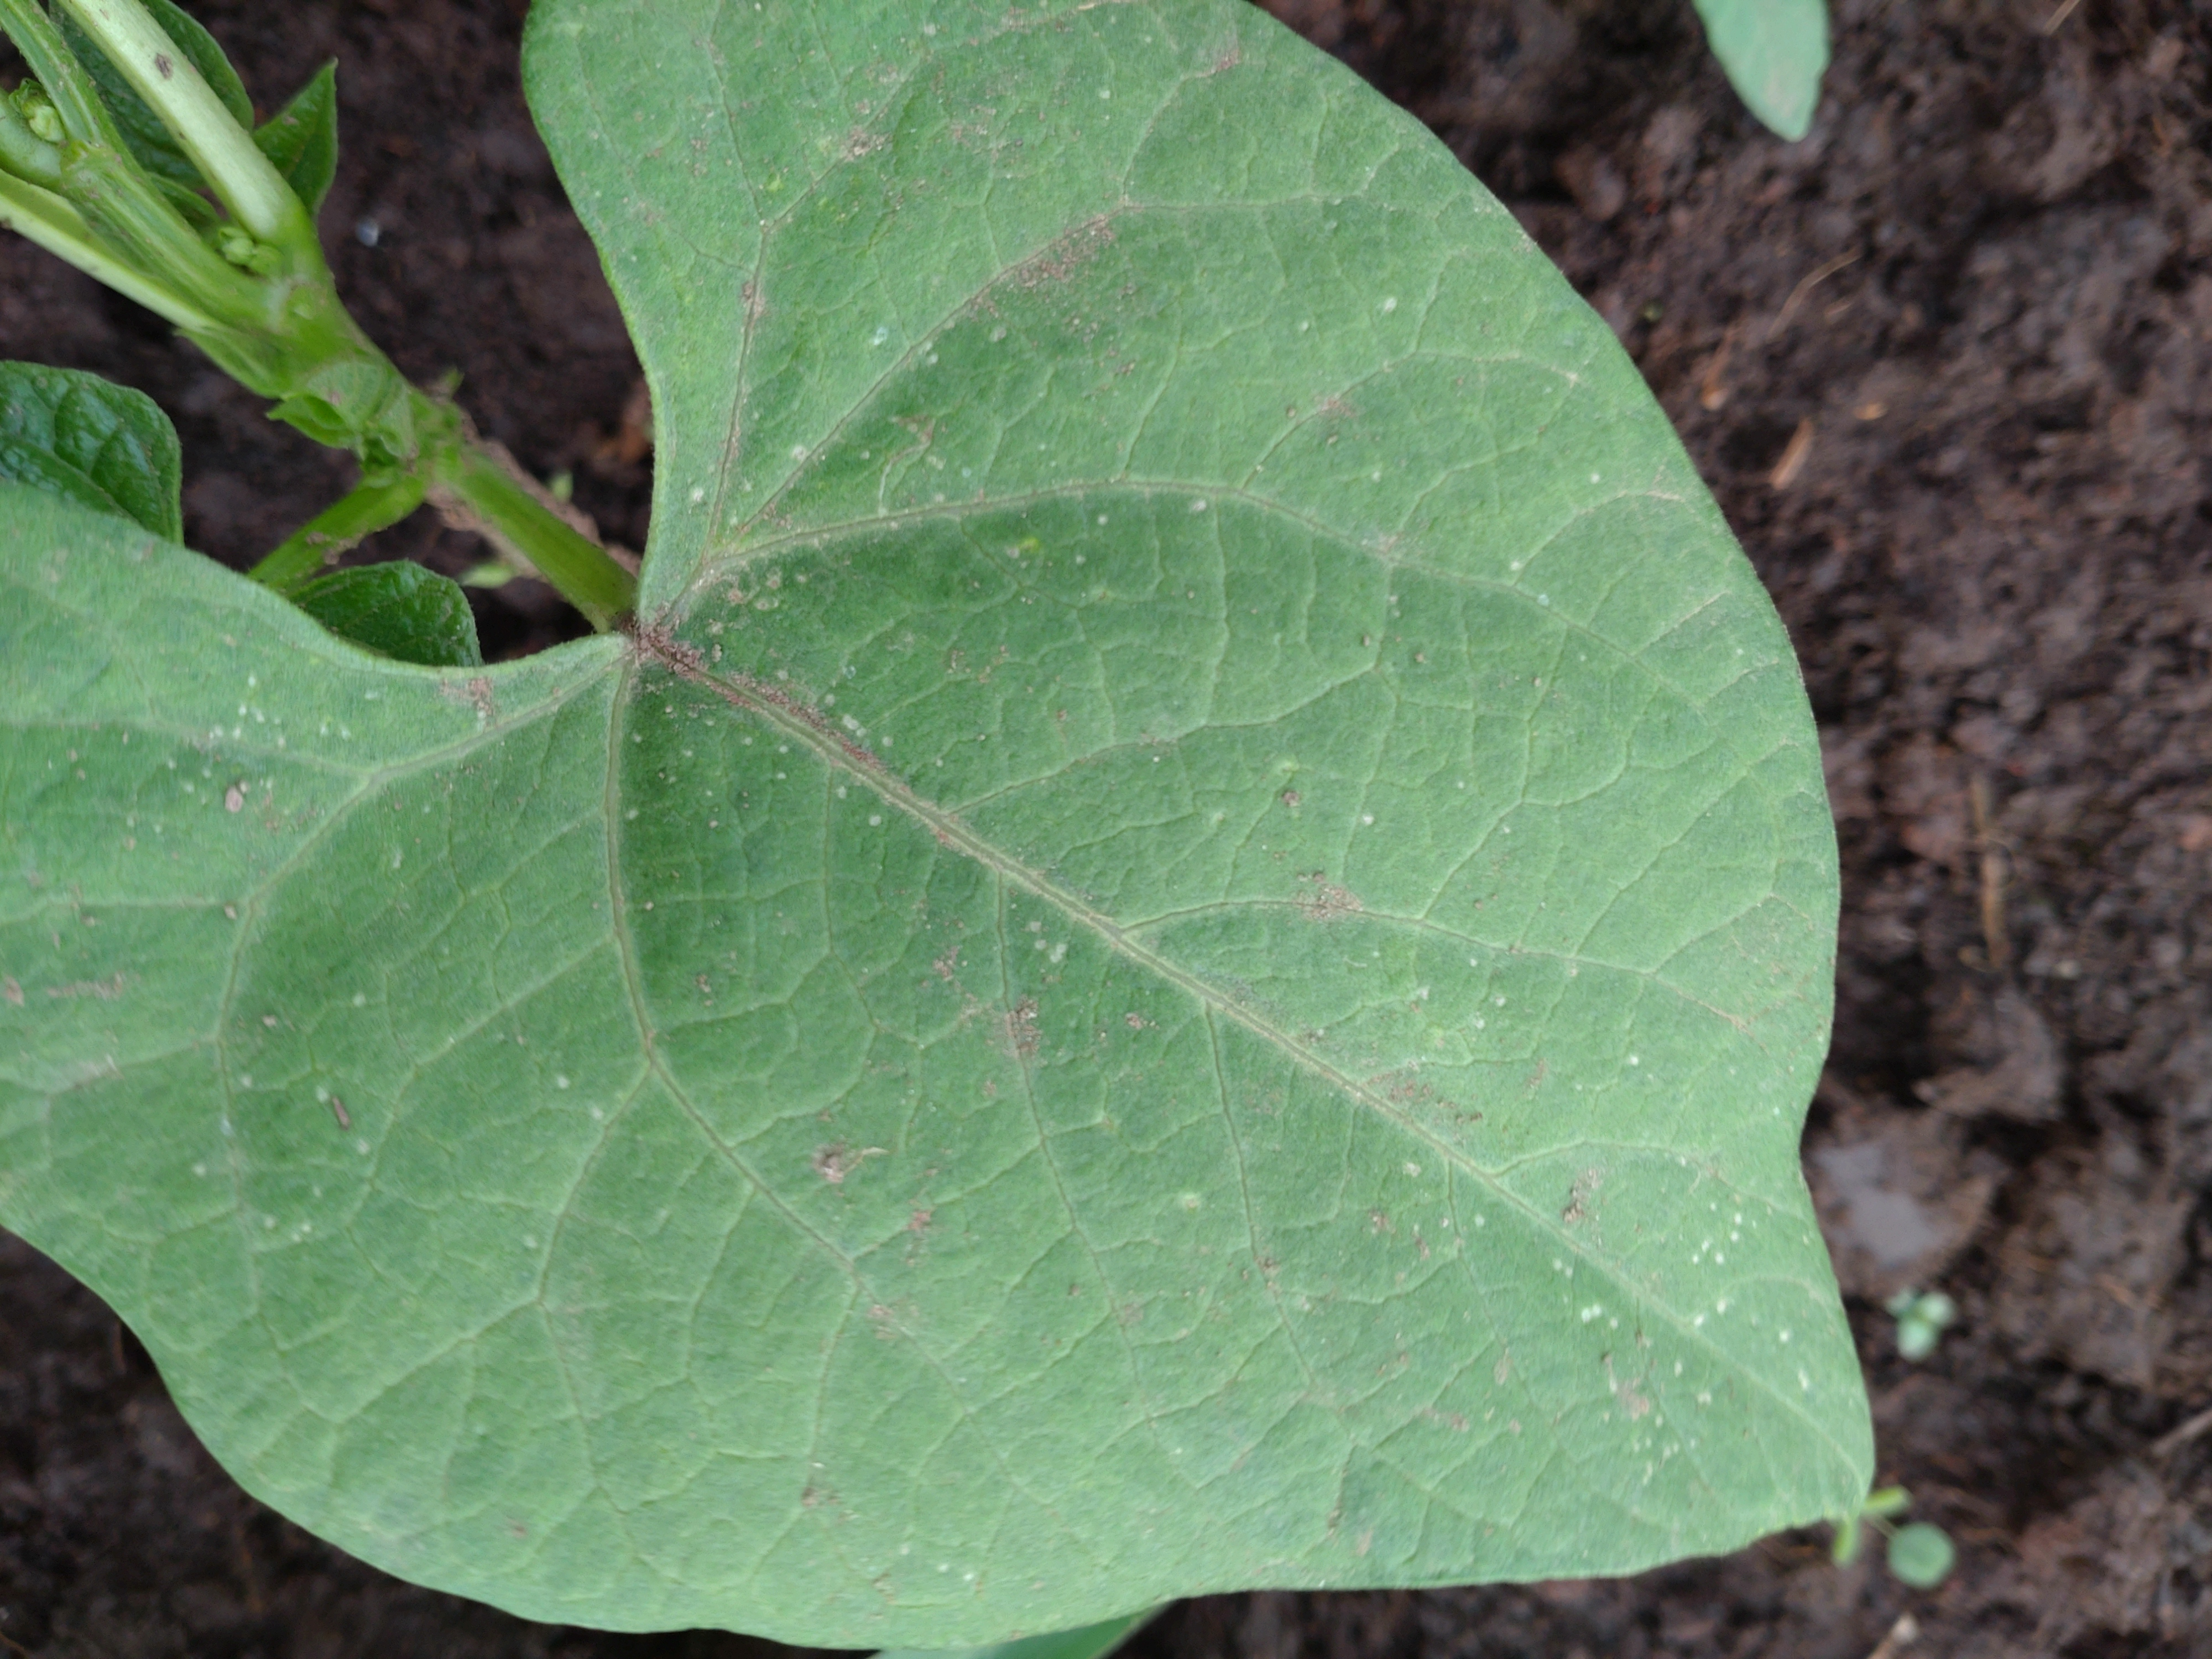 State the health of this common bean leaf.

healthy
